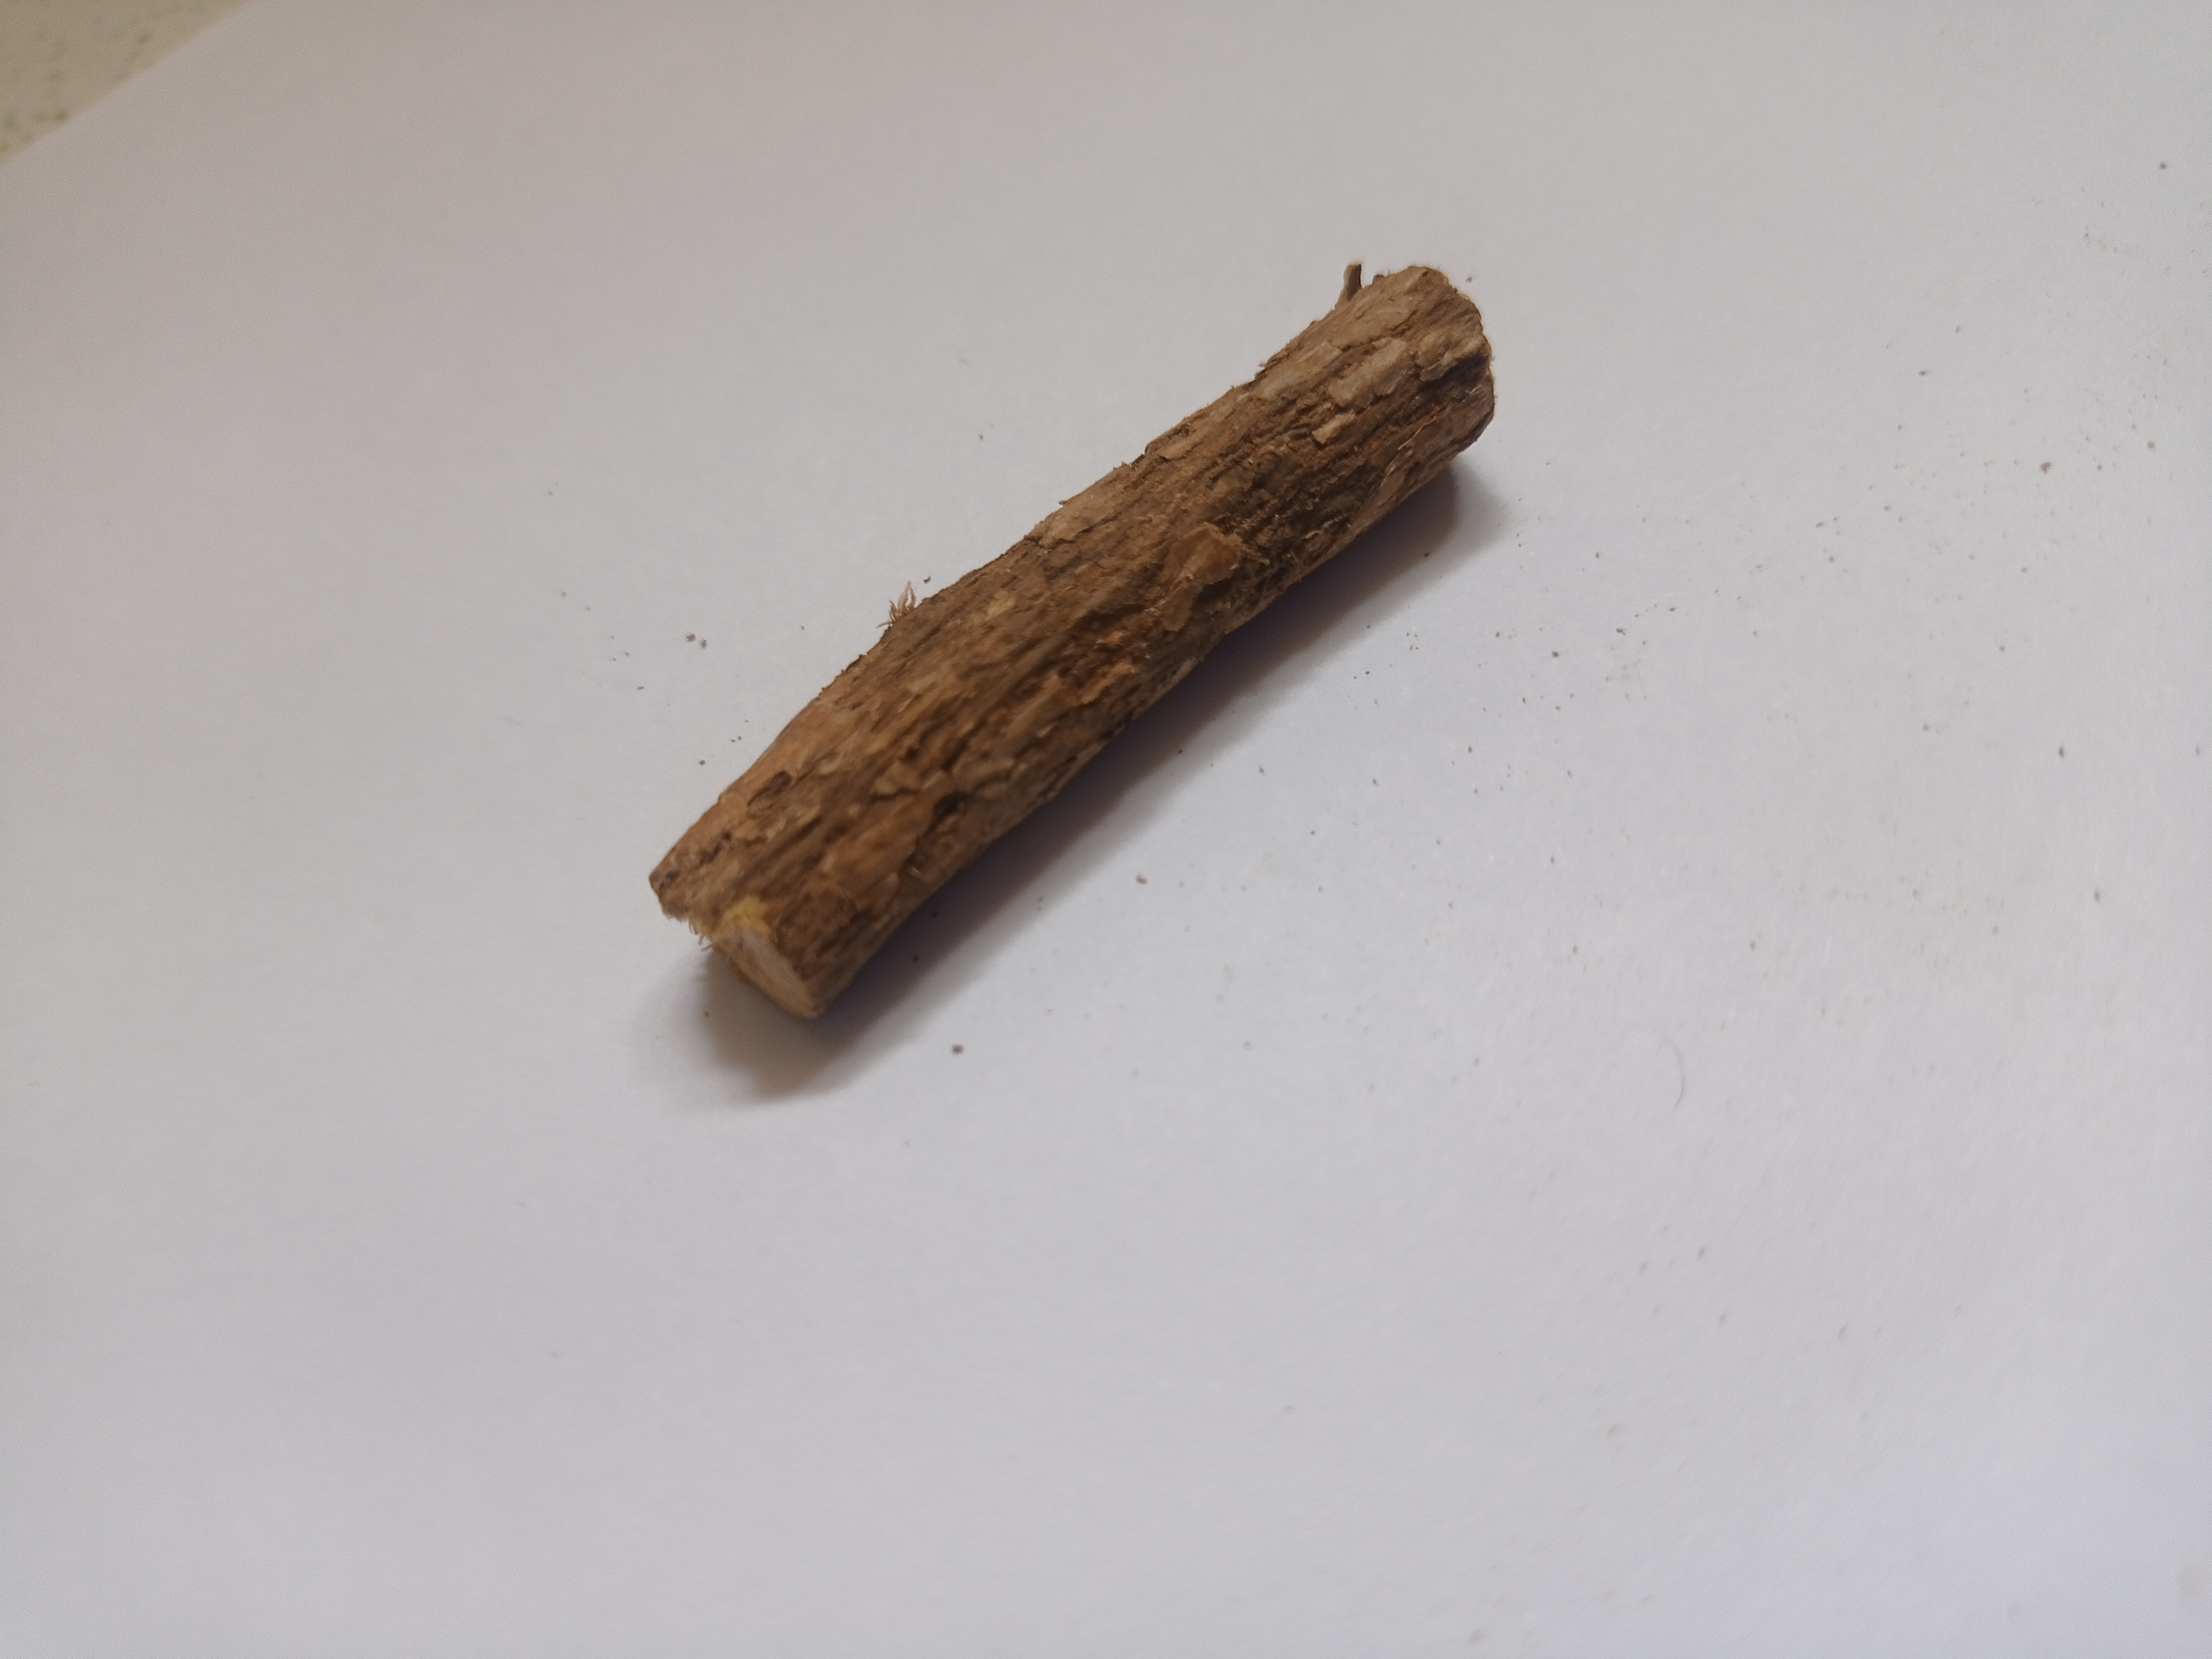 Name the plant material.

jesthamadh
